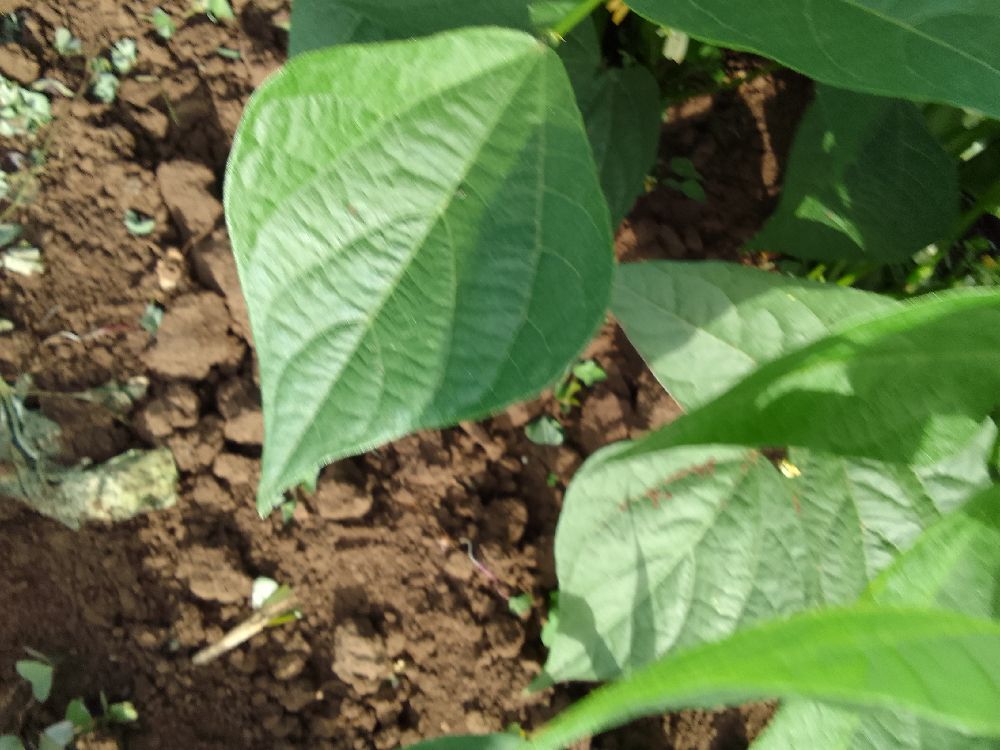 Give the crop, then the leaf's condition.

common bean, healthy
